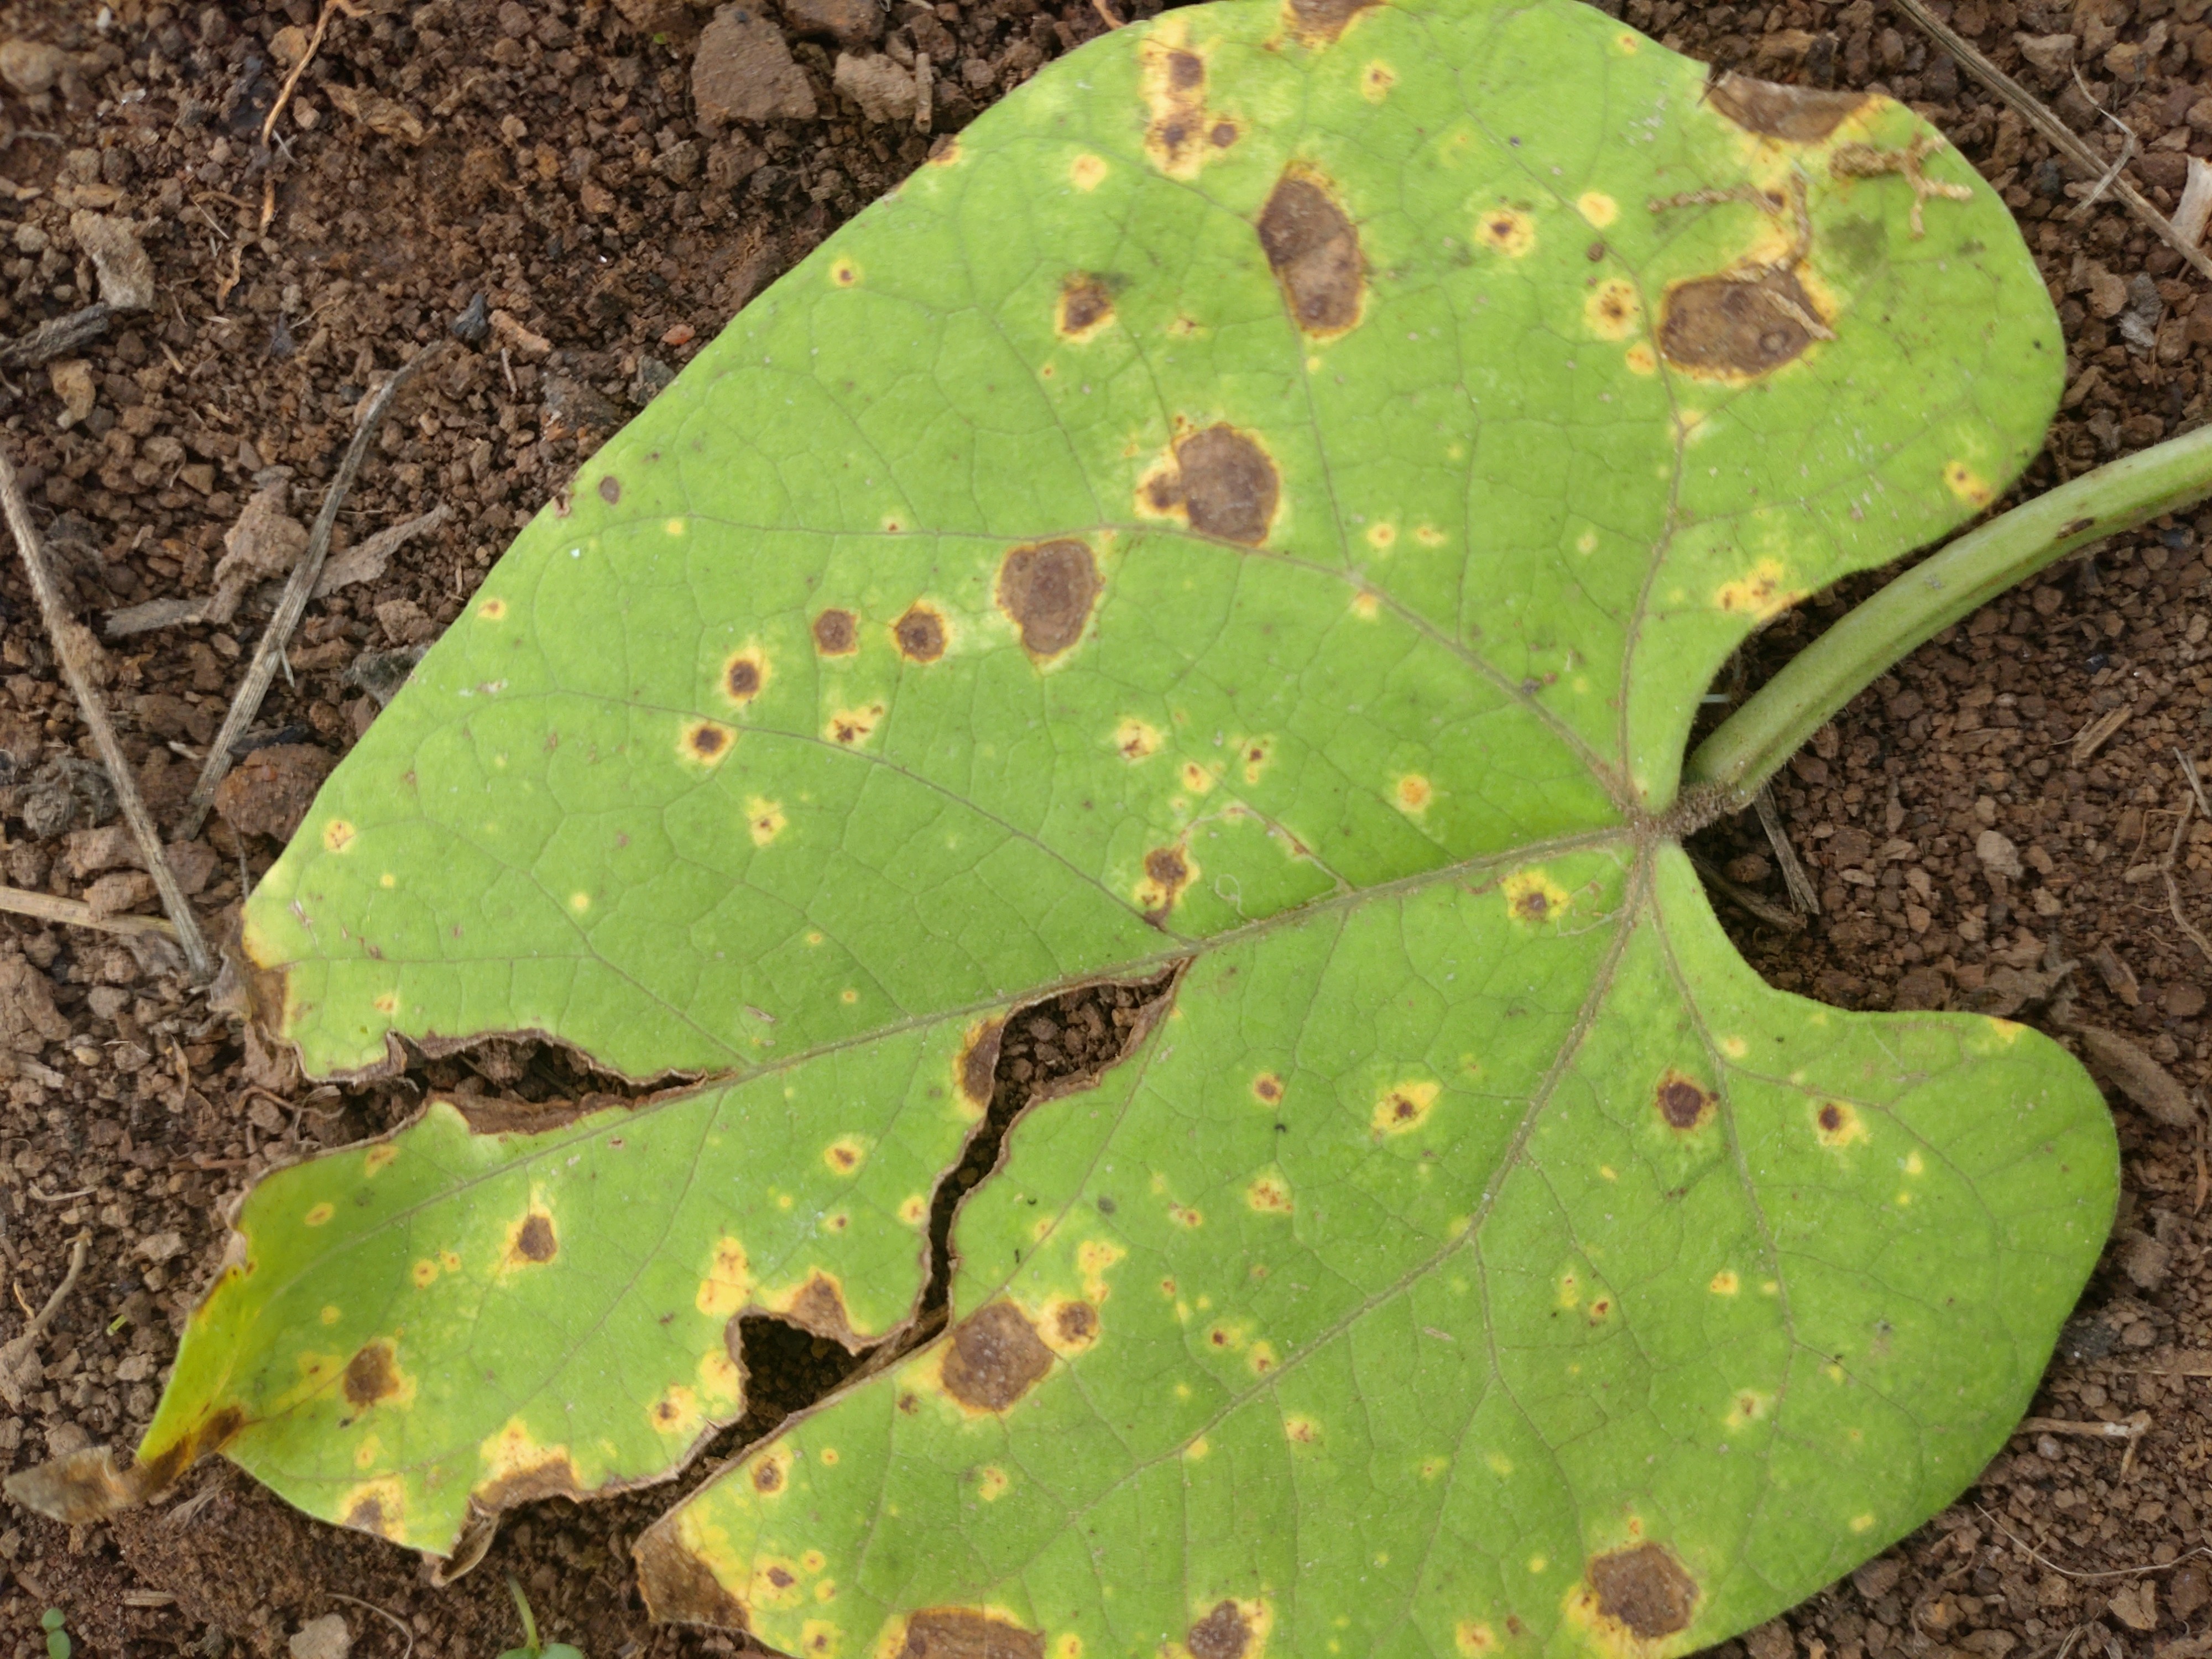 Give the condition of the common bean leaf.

rust
